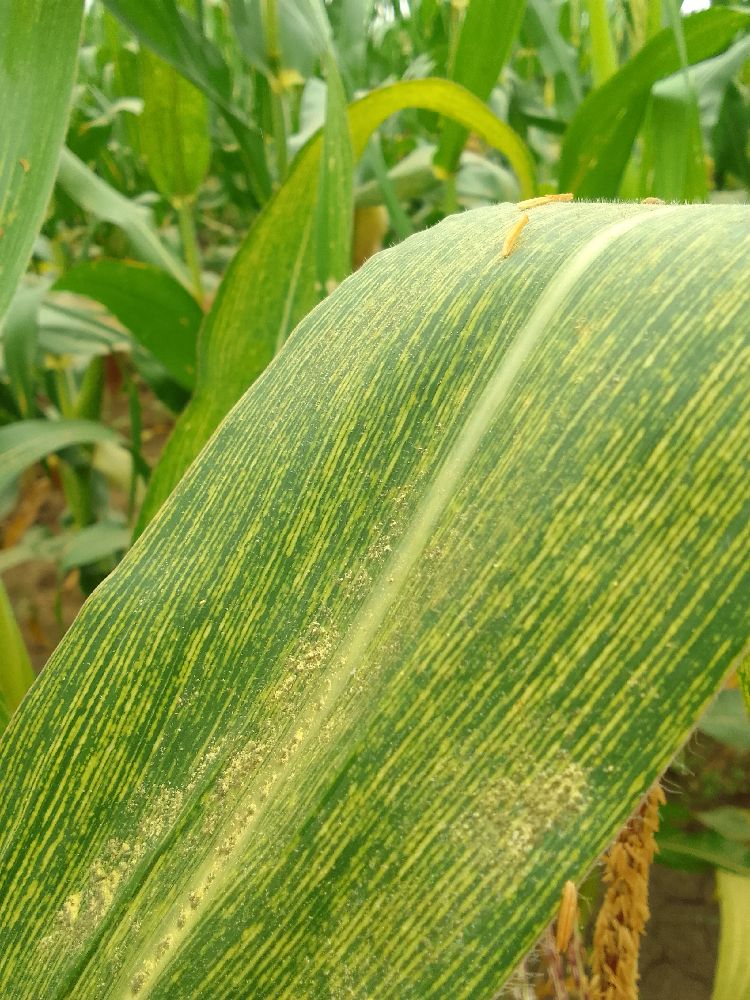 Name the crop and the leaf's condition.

maize, maize streak virus
